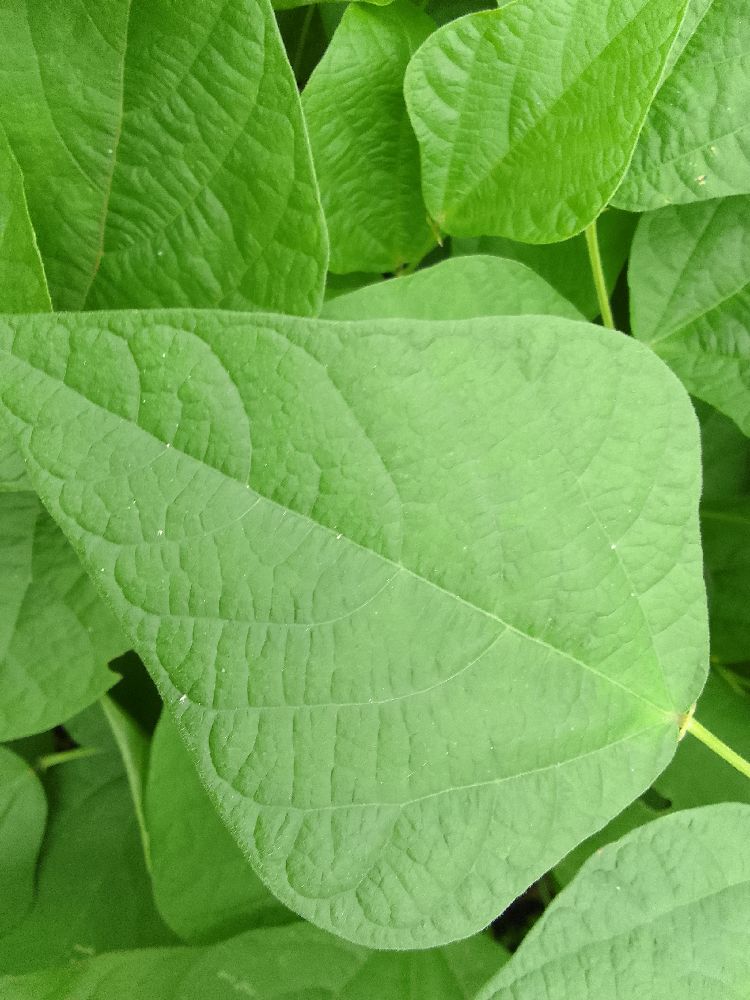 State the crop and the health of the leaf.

common bean, healthy
